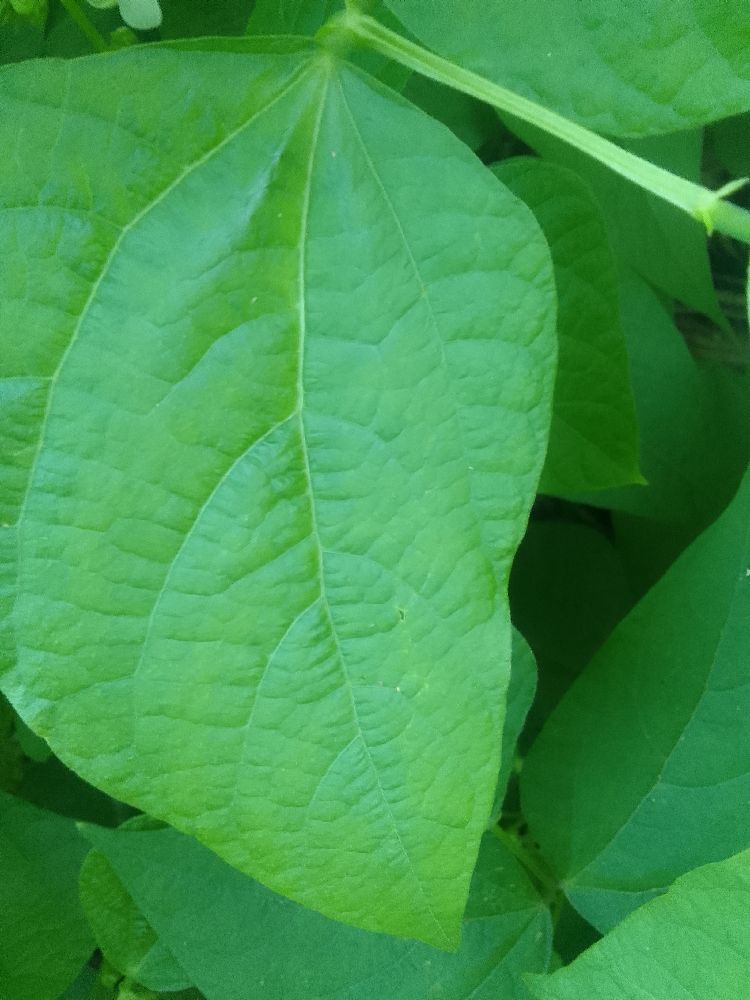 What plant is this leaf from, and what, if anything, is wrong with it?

common bean, healthy
